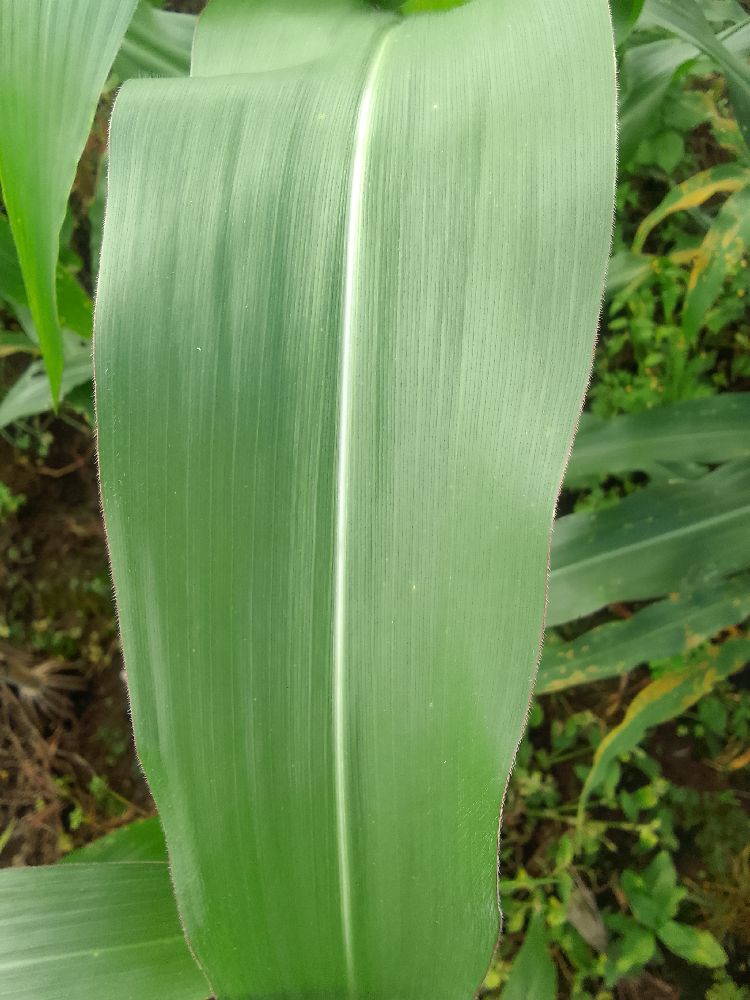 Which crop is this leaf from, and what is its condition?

maize, healthy
